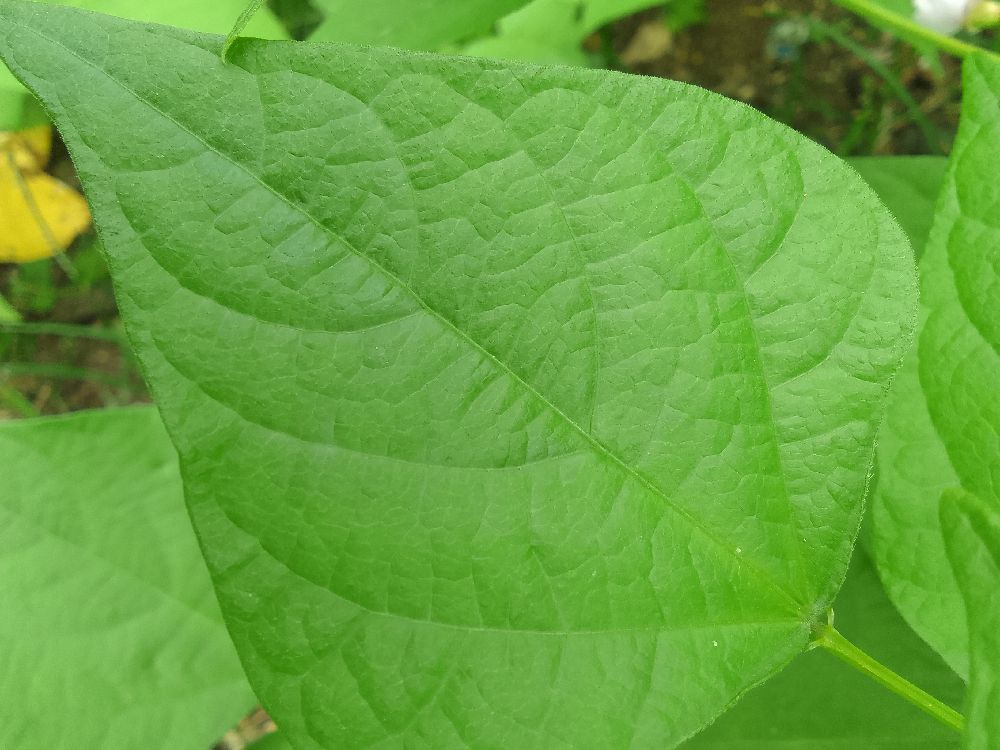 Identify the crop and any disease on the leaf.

common bean, healthy
